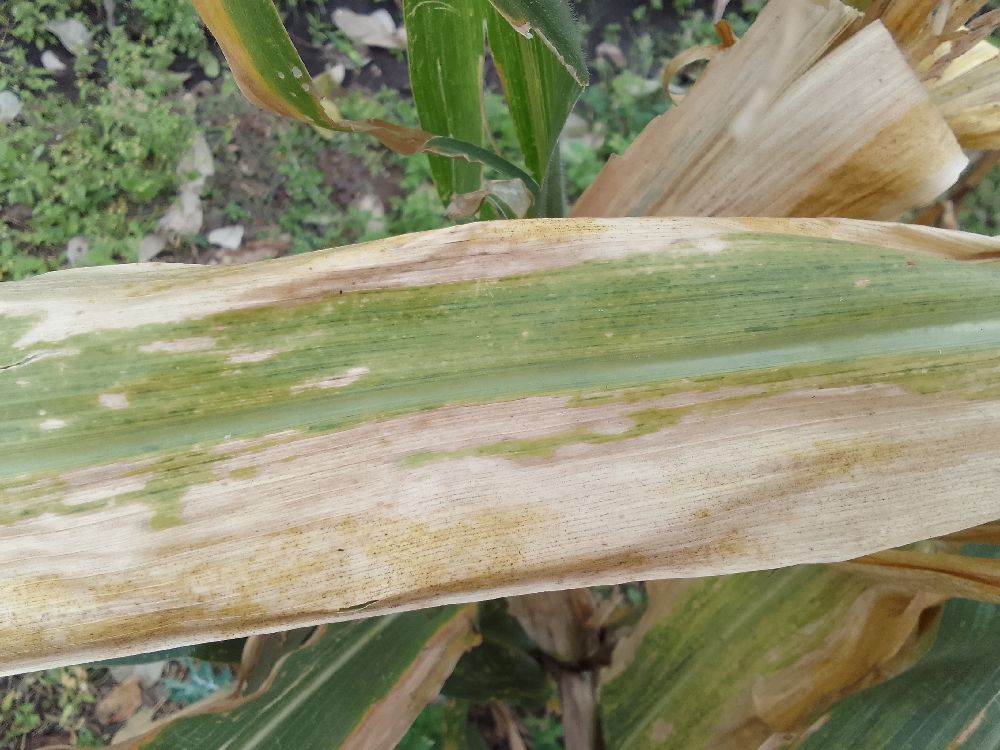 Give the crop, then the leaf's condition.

maize, maize lethal necrosis
